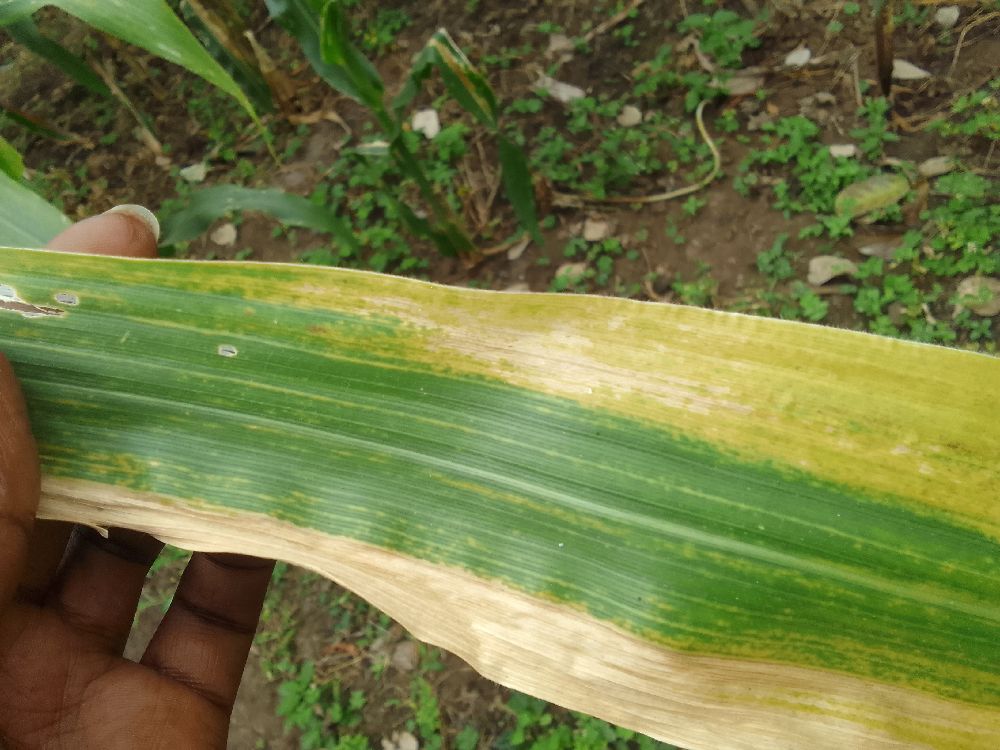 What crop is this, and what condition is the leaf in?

maize, maize lethal necrosis
